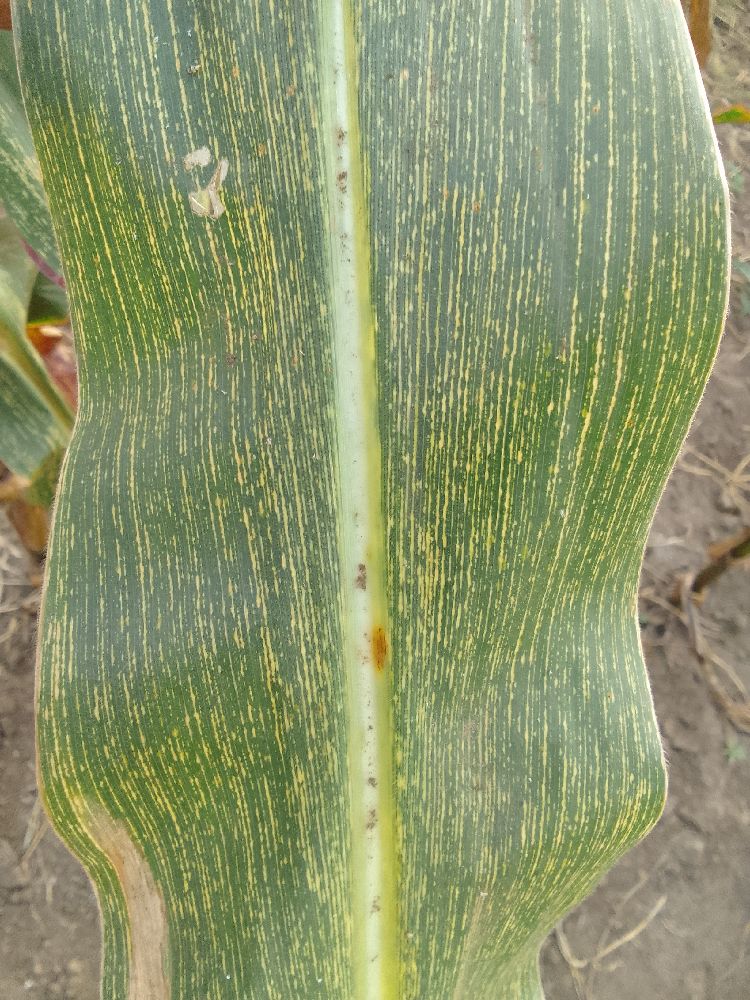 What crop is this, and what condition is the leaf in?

maize, maize streak virus
